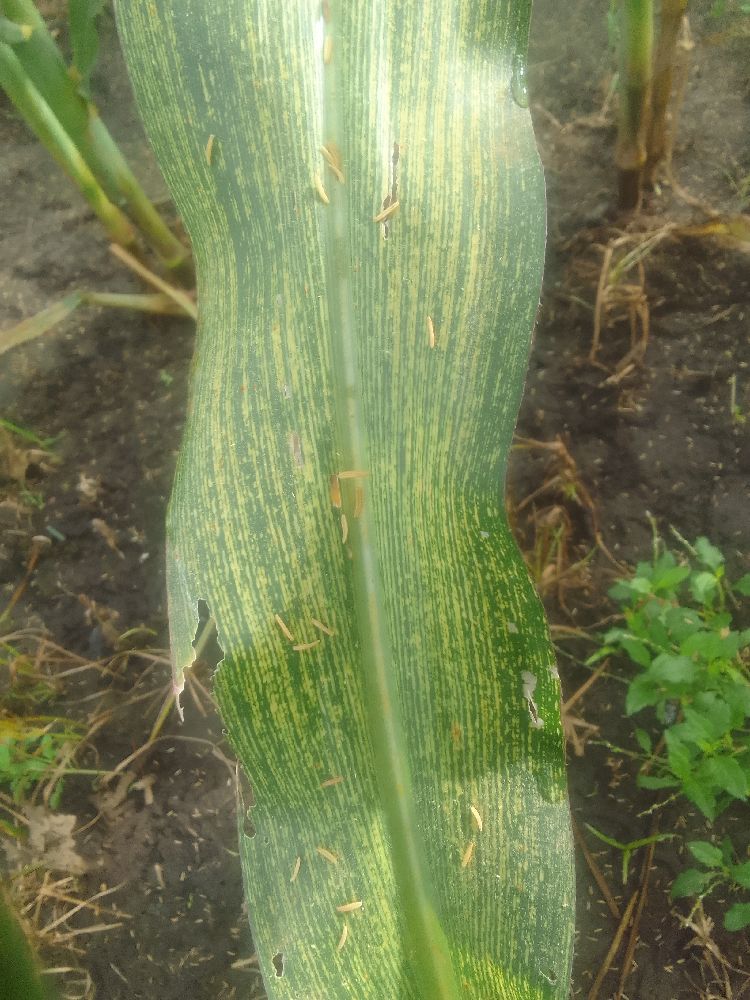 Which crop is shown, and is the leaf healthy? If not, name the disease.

maize, maize streak virus
